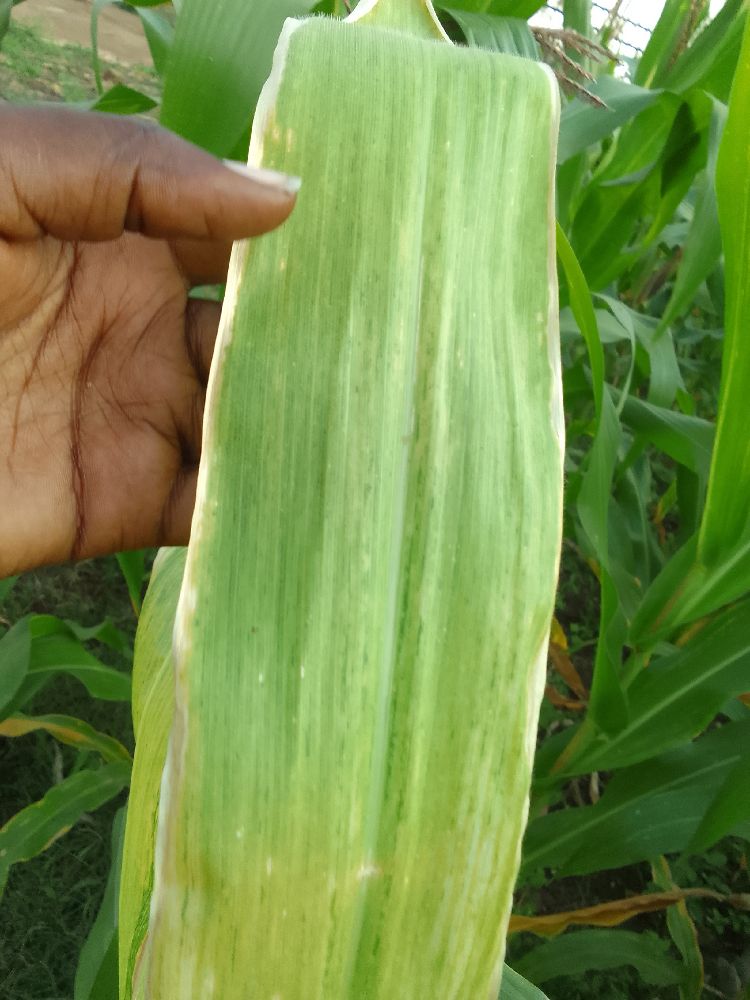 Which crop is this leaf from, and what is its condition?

maize, maize lethal necrosis
